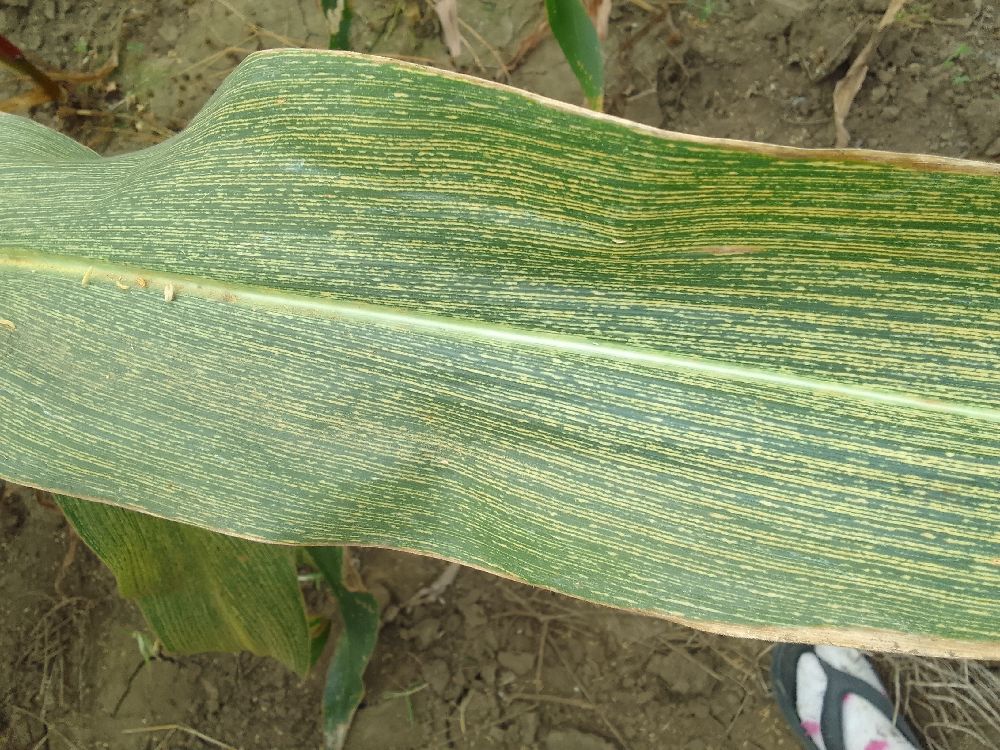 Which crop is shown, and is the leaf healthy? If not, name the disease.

maize, maize streak virus
